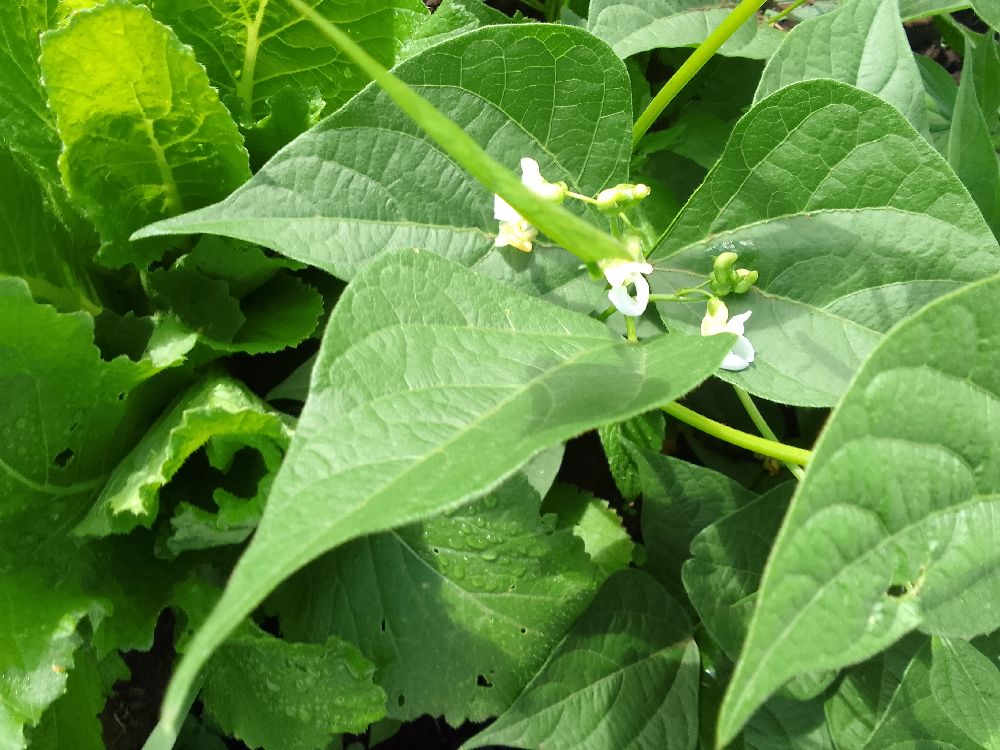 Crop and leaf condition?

common bean, healthy
